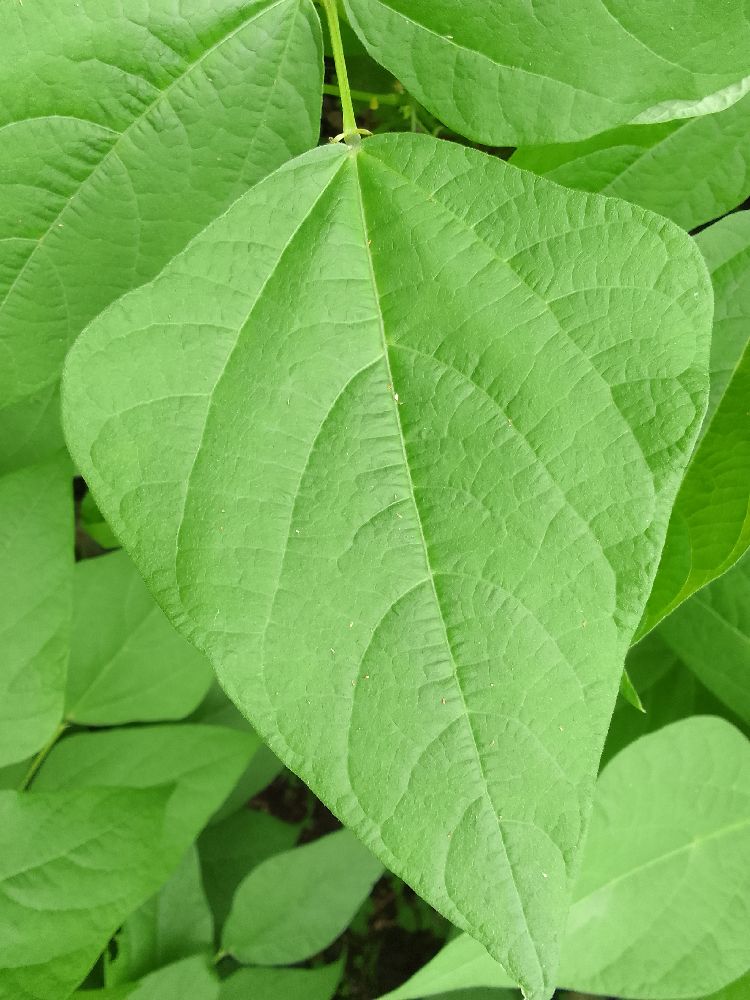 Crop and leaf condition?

common bean, healthy
